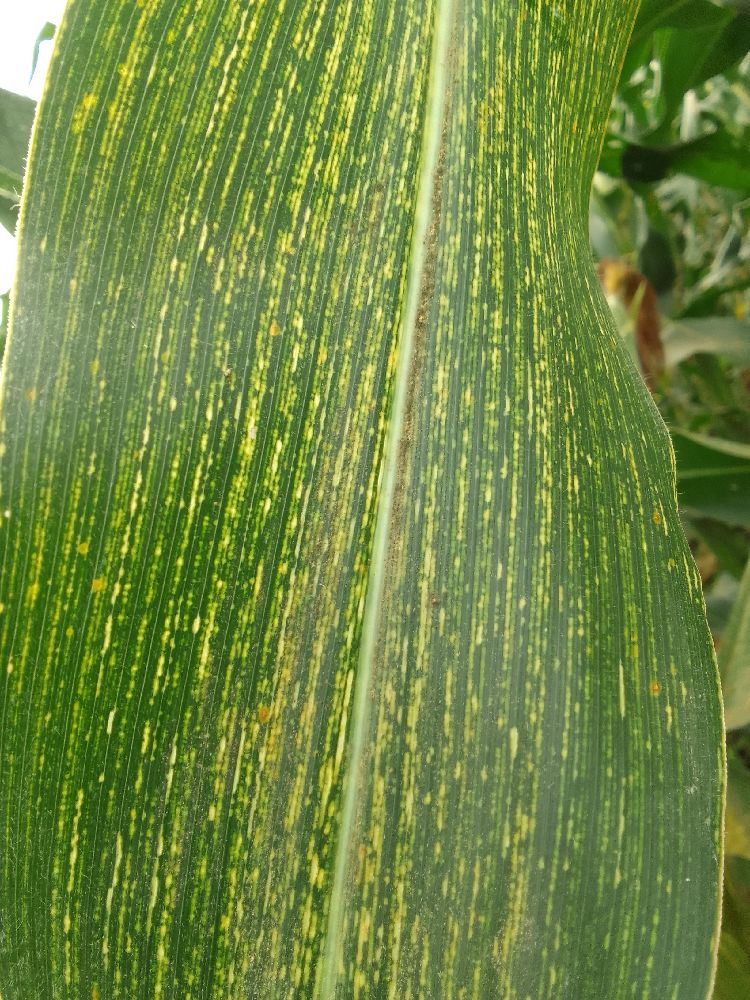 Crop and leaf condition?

maize, maize streak virus
